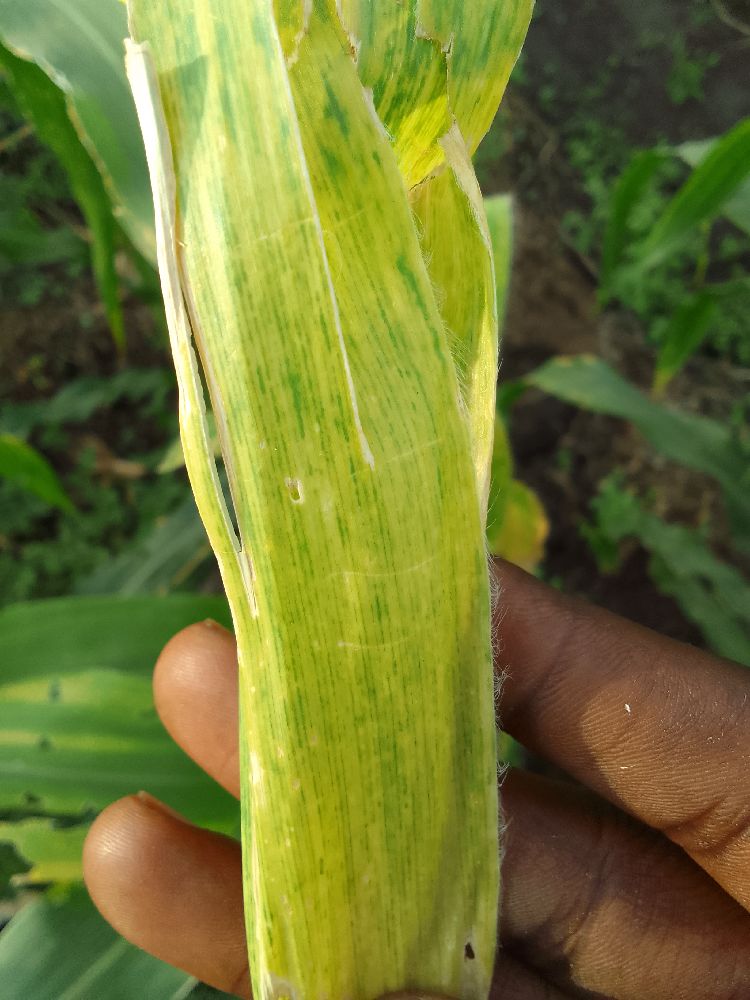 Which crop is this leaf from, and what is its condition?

maize, maize lethal necrosis
